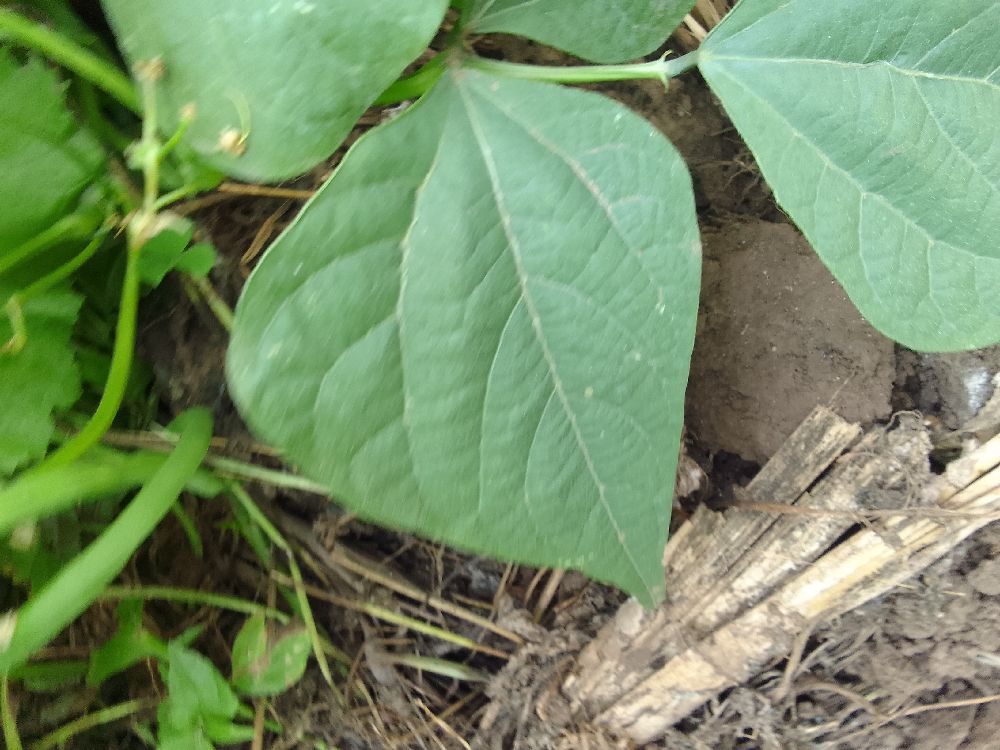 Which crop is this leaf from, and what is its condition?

common bean, healthy
